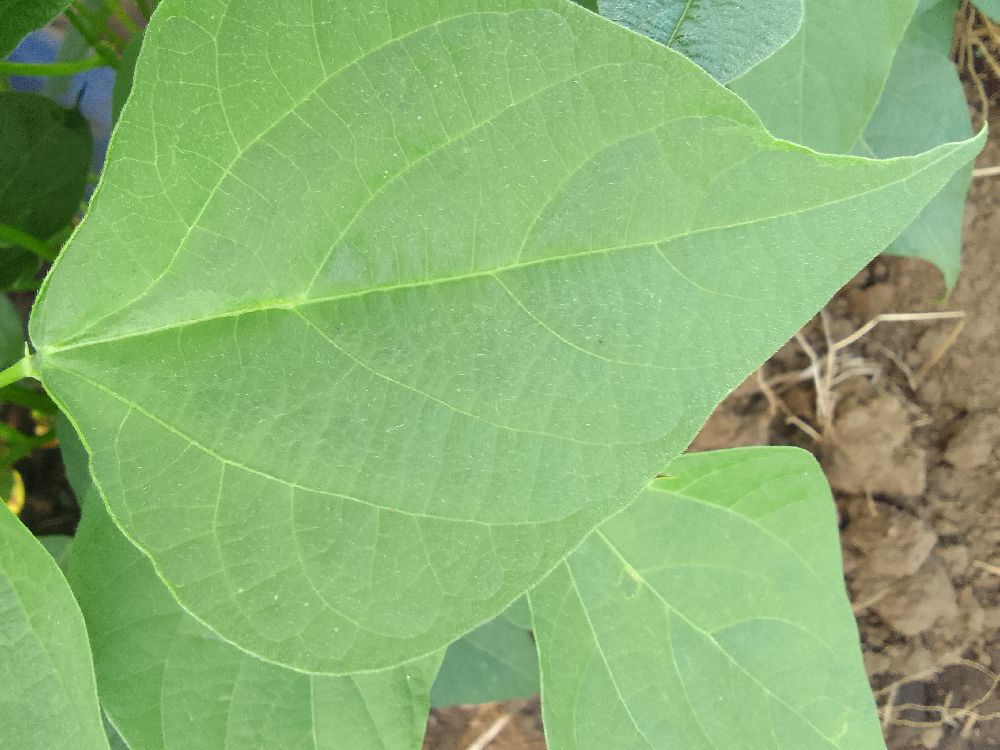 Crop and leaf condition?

common bean, healthy
